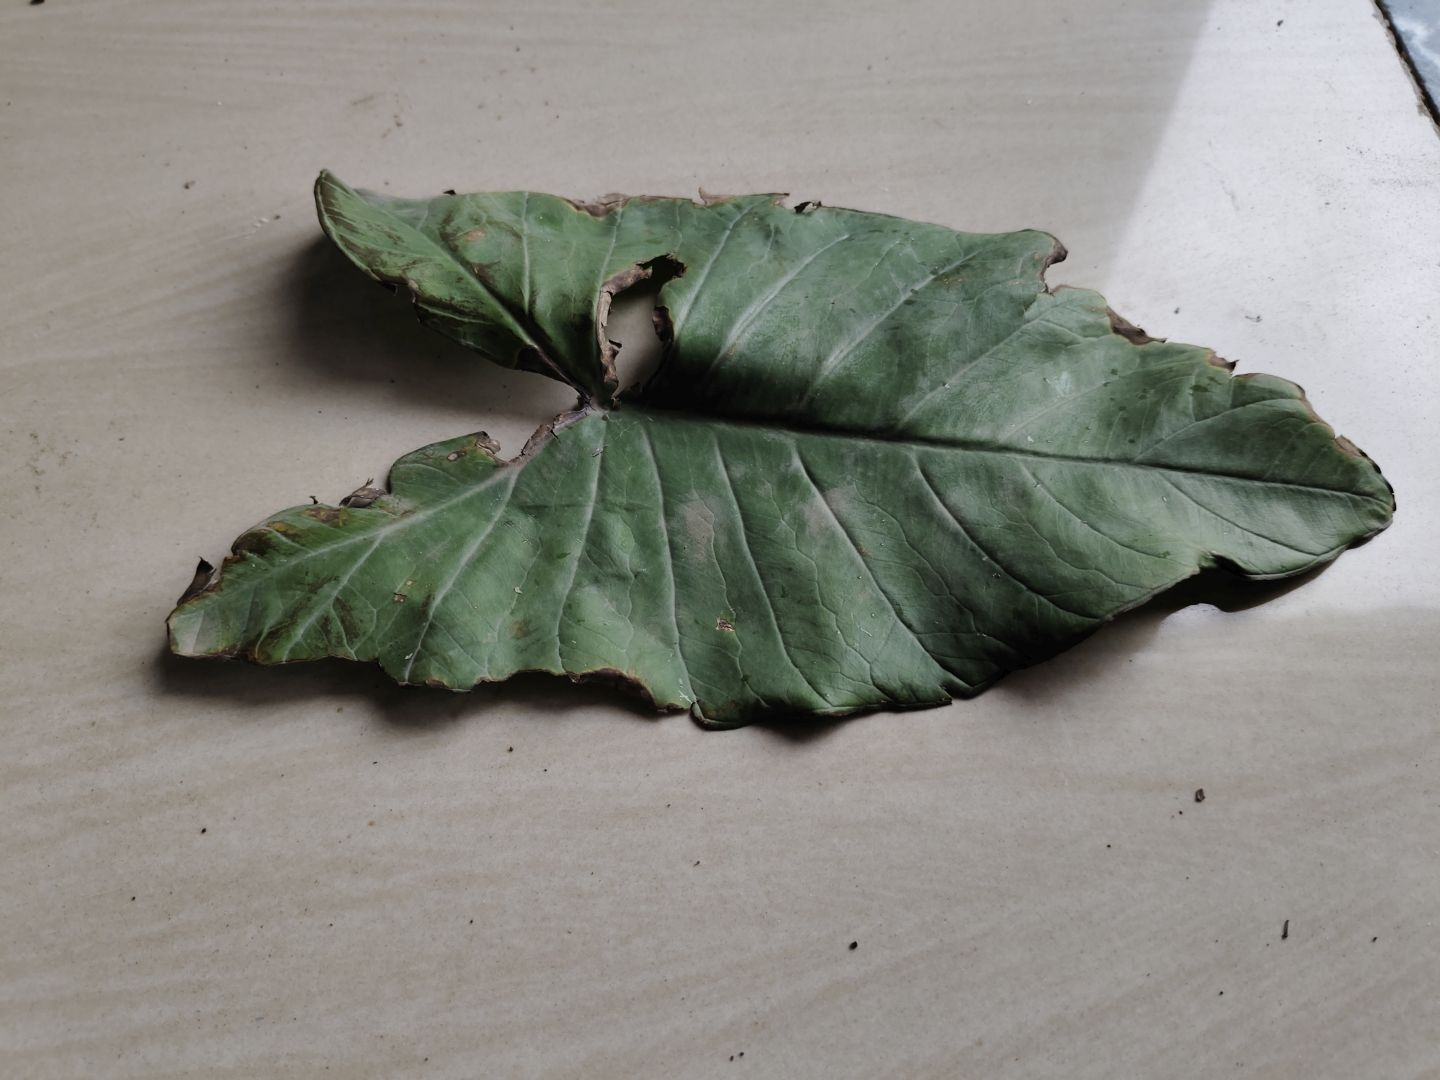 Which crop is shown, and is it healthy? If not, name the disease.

taro, leaf blight
